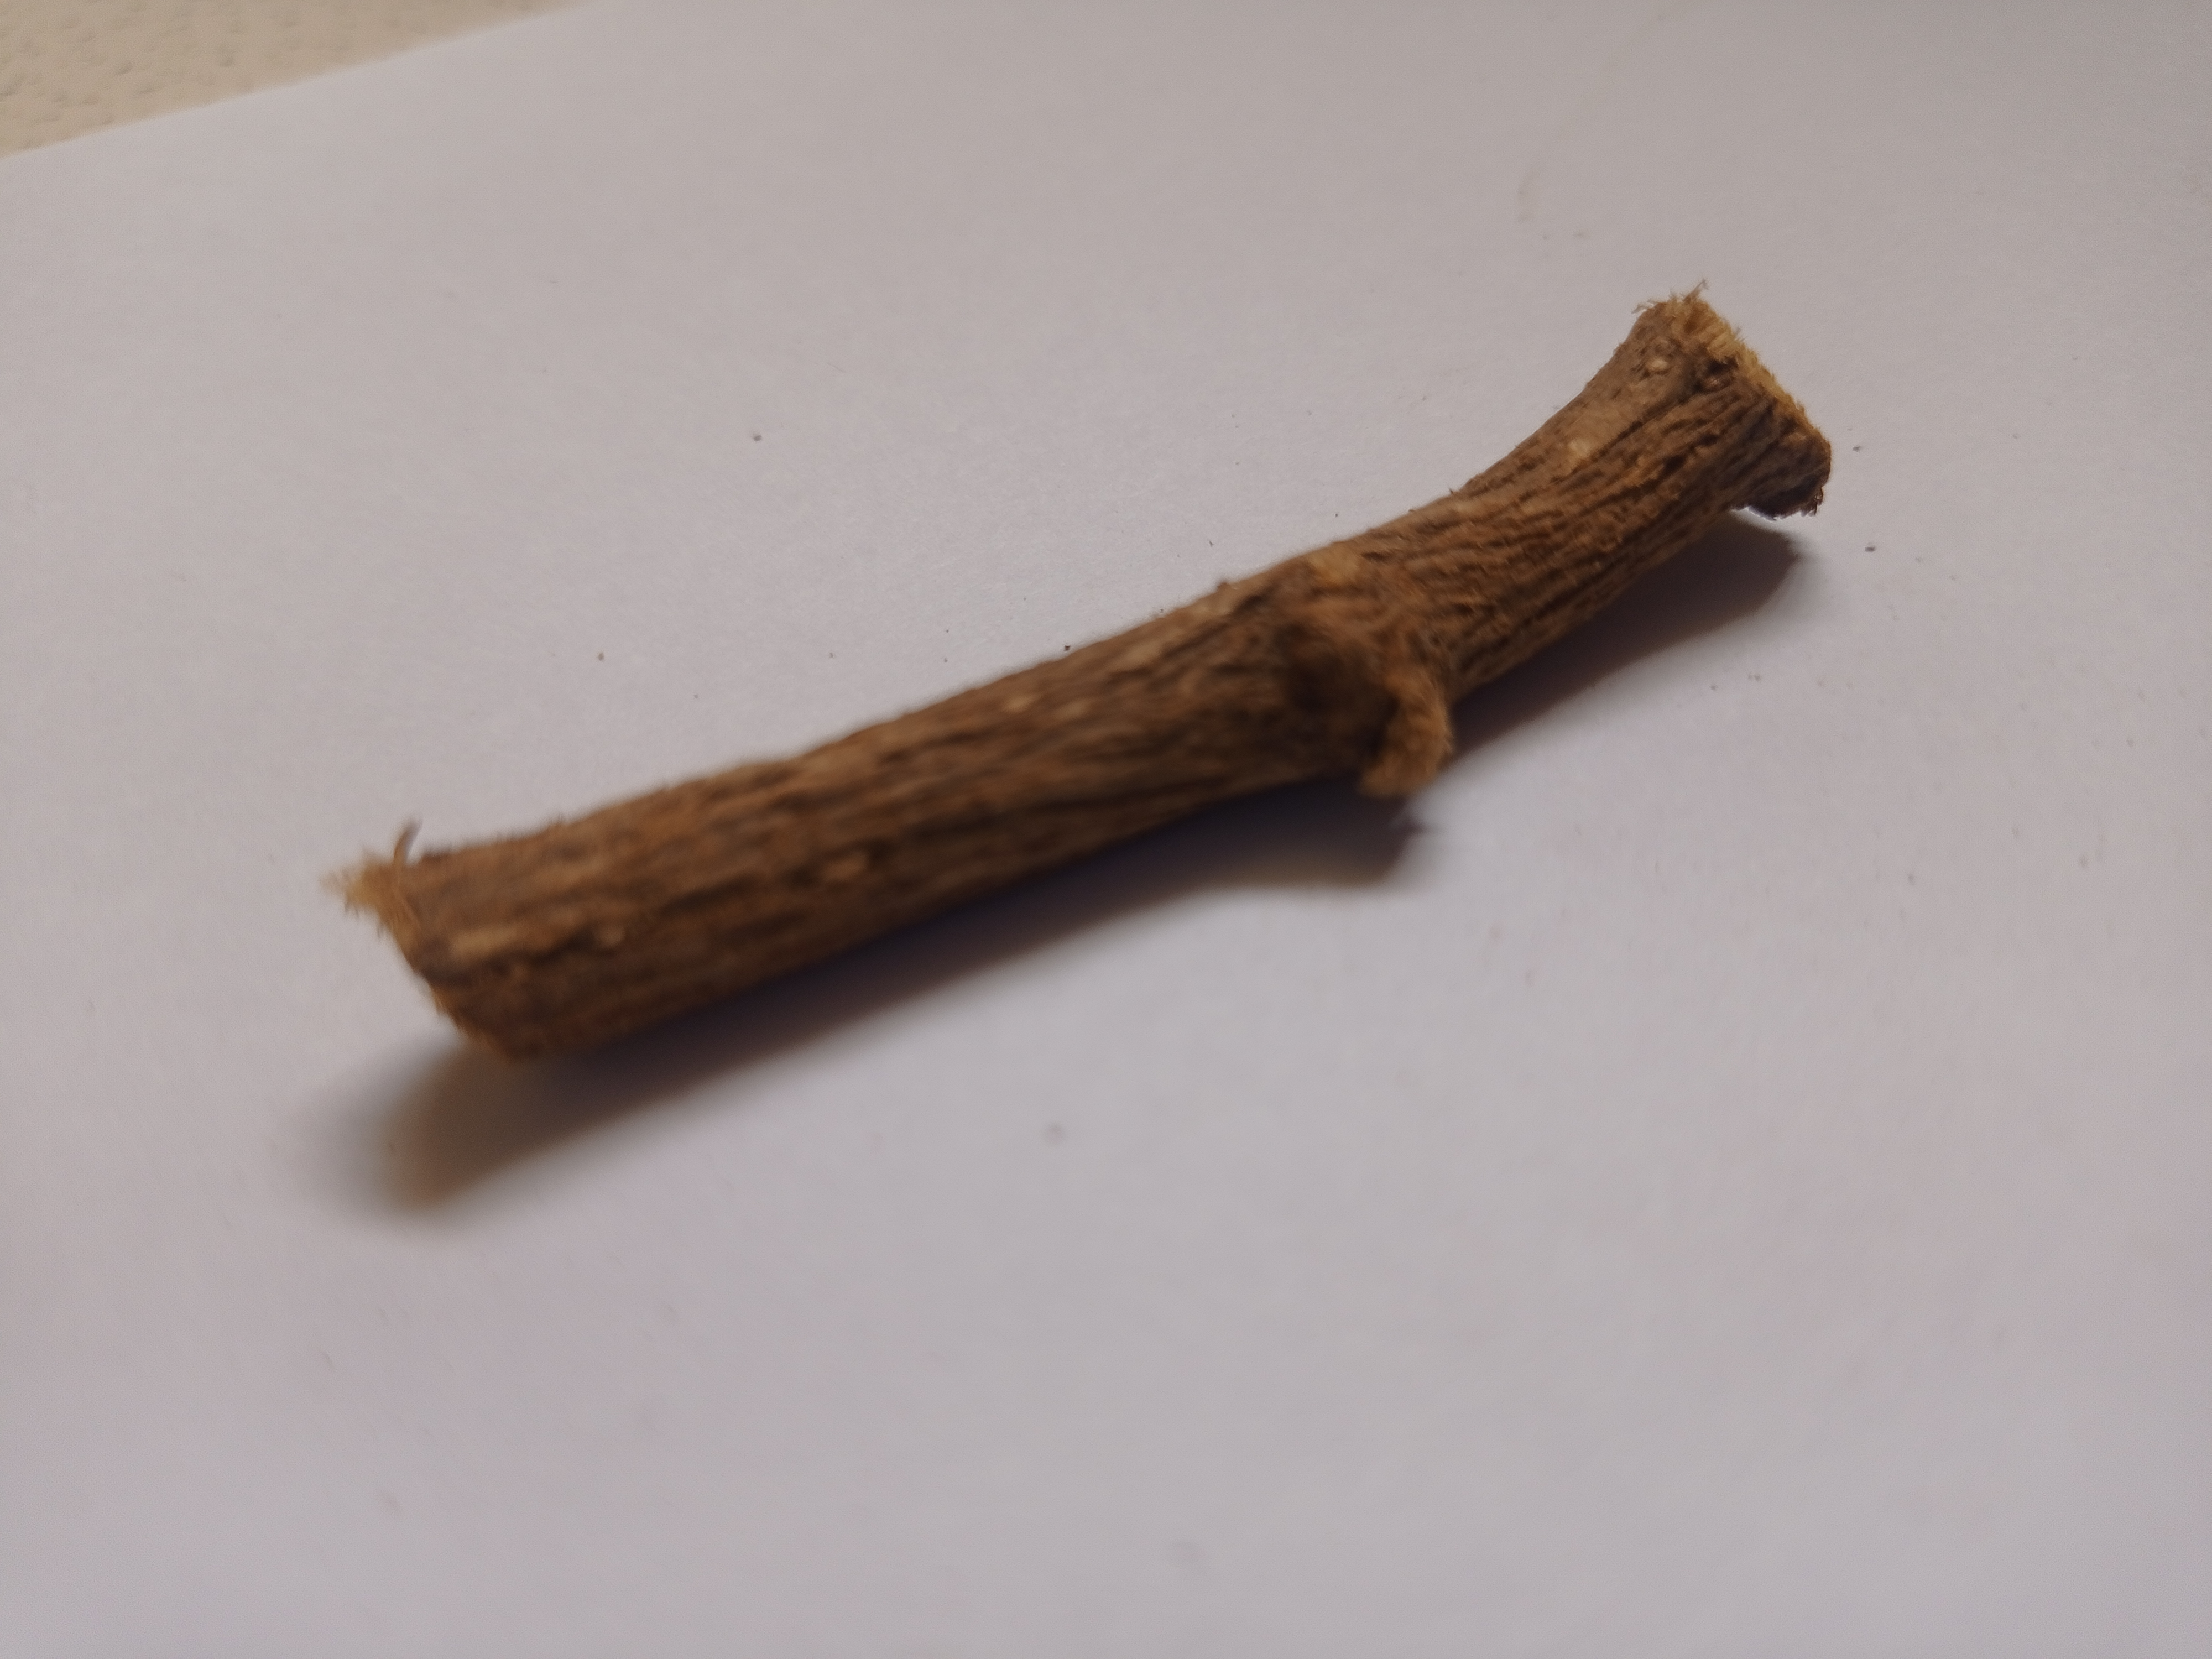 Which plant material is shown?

jesthamadh
